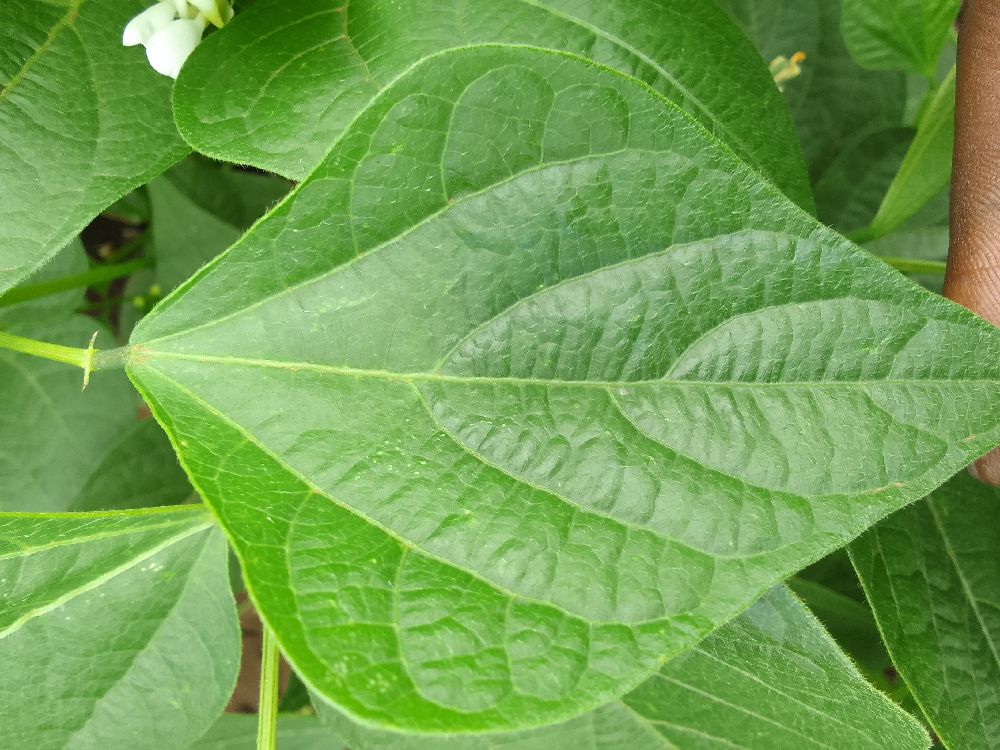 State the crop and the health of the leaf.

common bean, healthy
